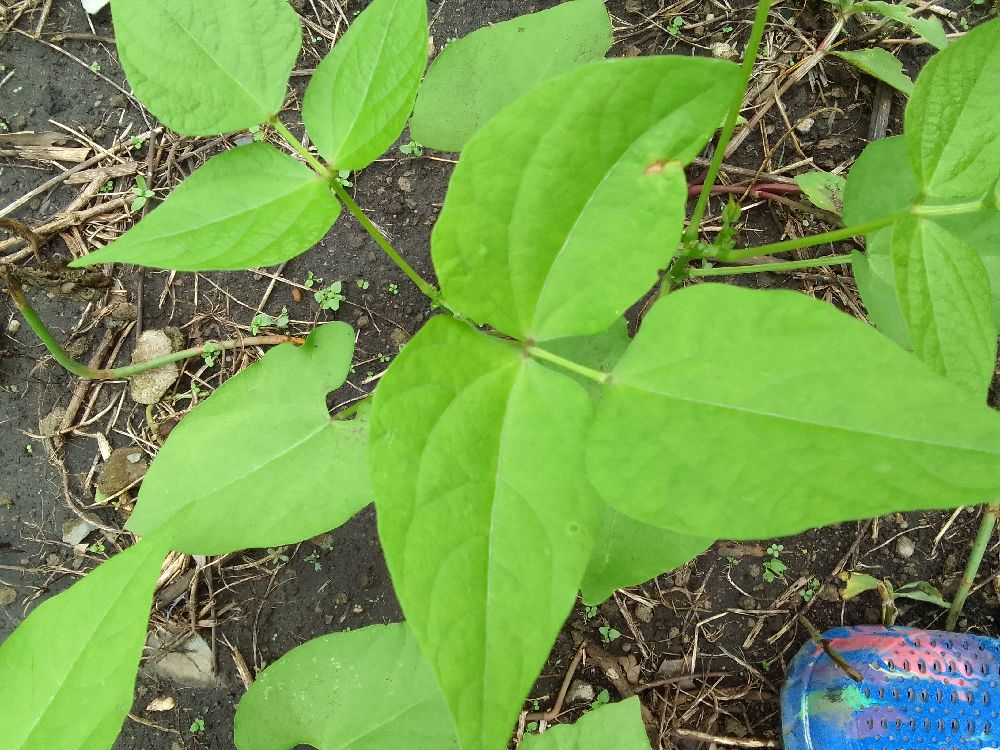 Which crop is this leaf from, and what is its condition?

common bean, healthy
